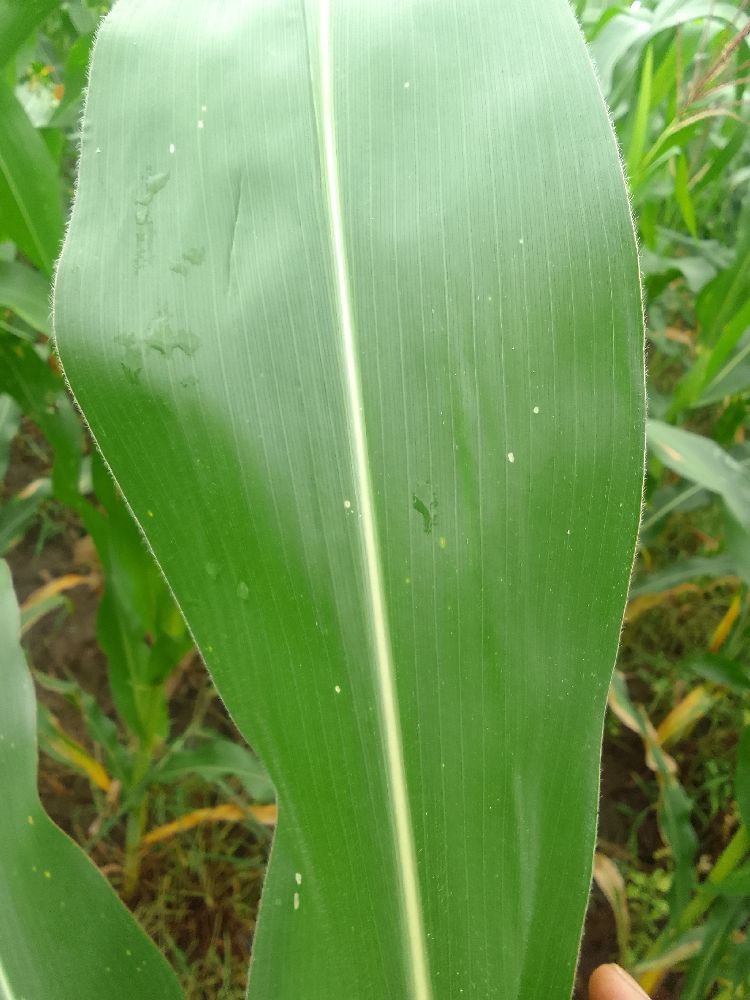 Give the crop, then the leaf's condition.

maize, healthy
